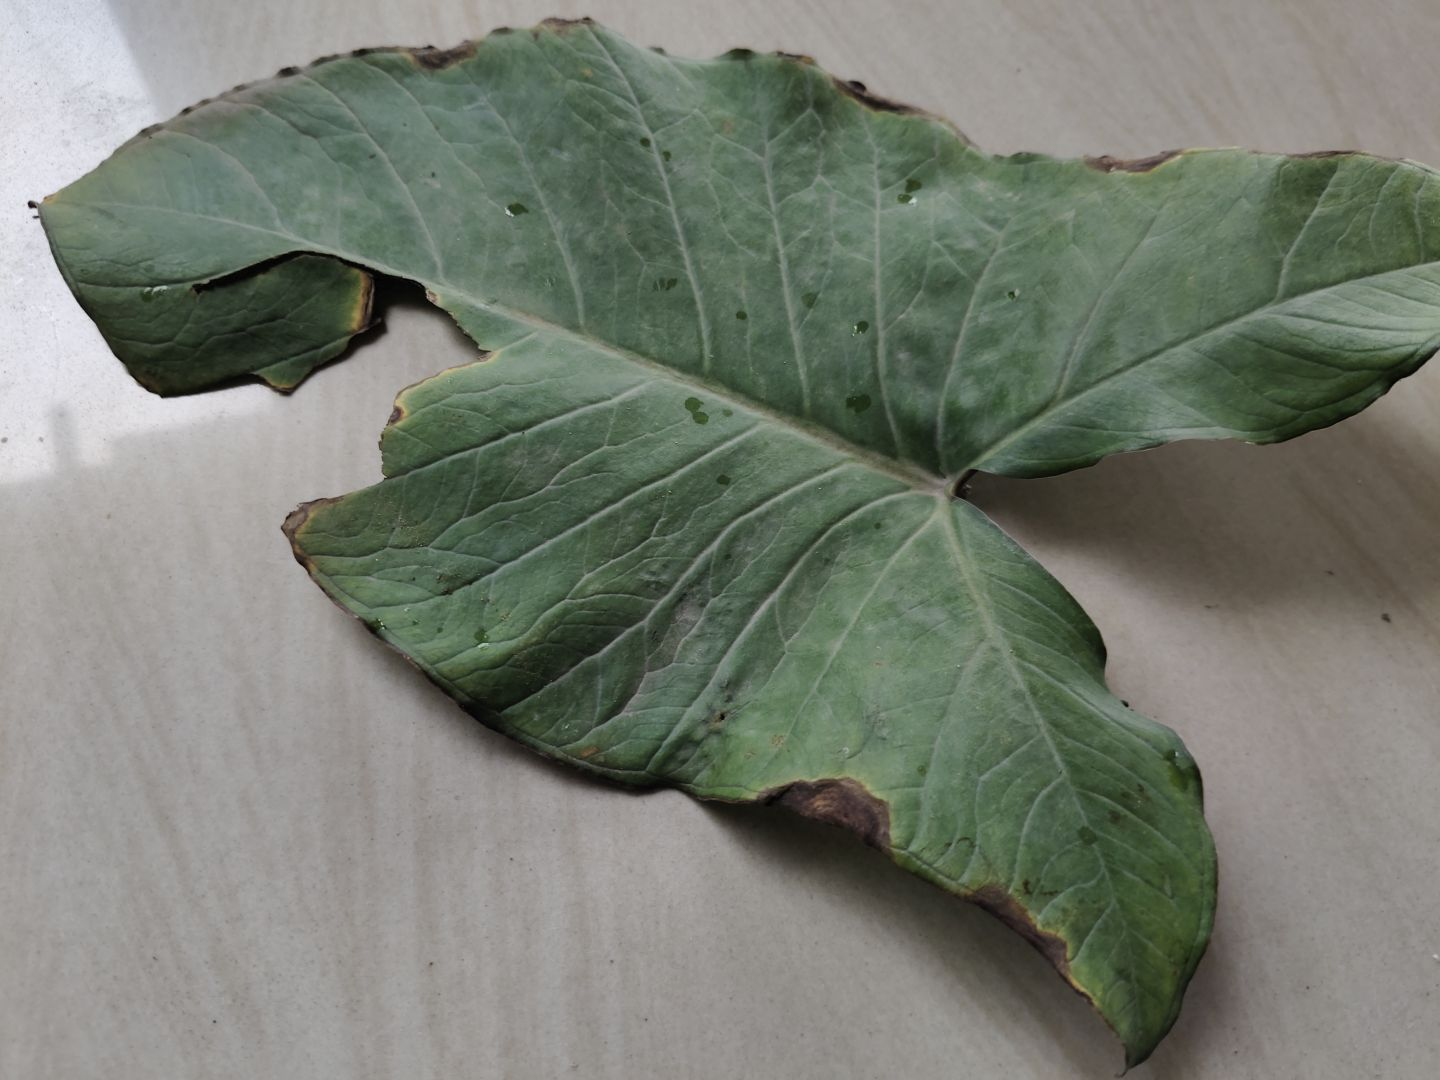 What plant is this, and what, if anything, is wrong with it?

taro, leaf blight
